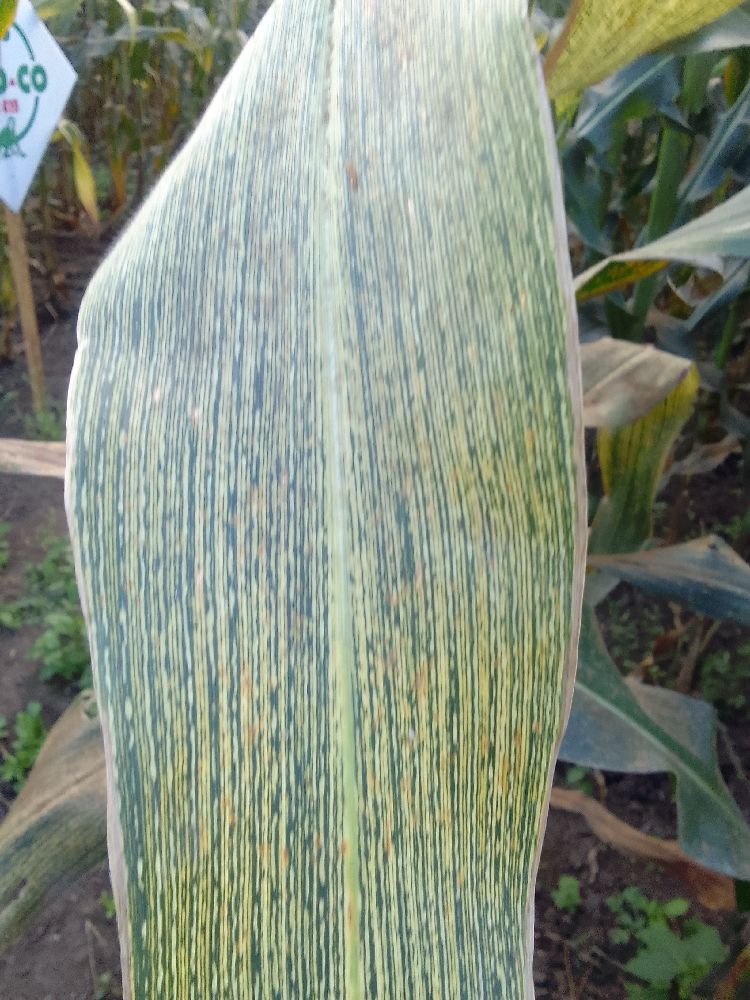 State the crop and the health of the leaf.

maize, maize streak virus
